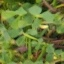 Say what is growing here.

unstructured weed
